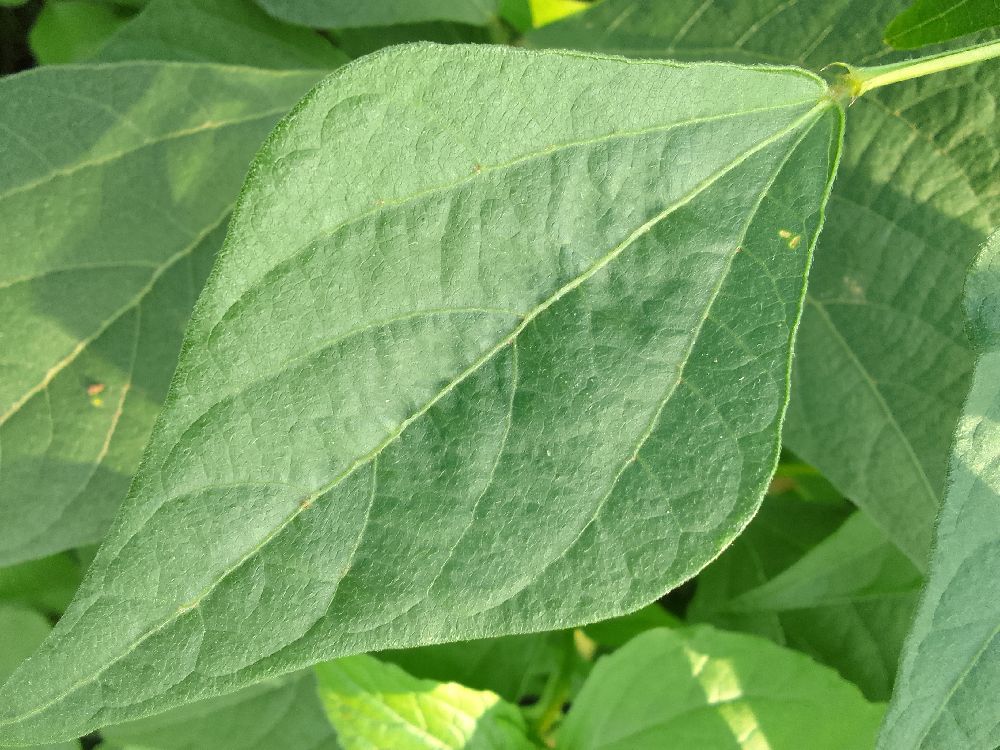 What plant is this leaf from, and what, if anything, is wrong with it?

common bean, healthy
